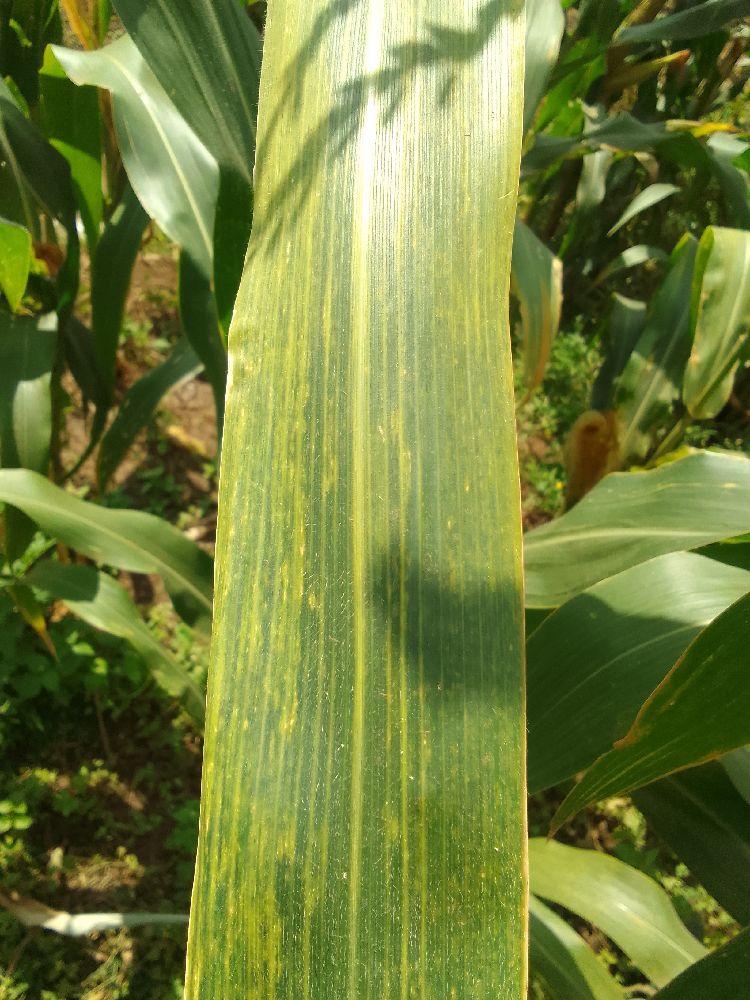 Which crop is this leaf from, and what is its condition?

maize, maize lethal necrosis
